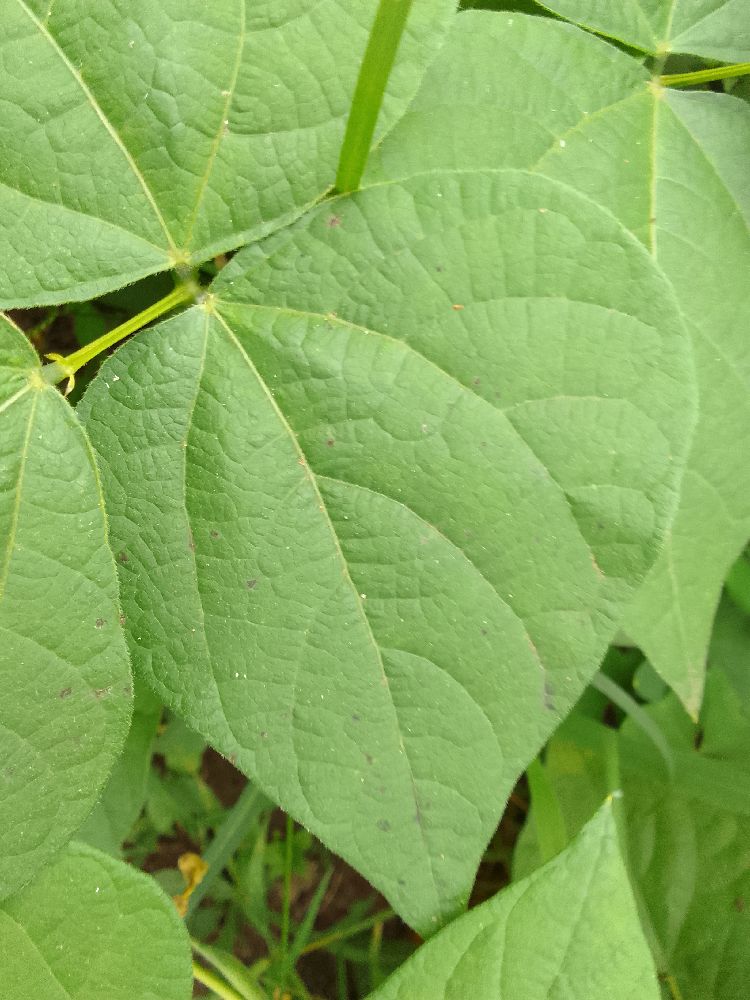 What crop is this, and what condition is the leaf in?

common bean, healthy
